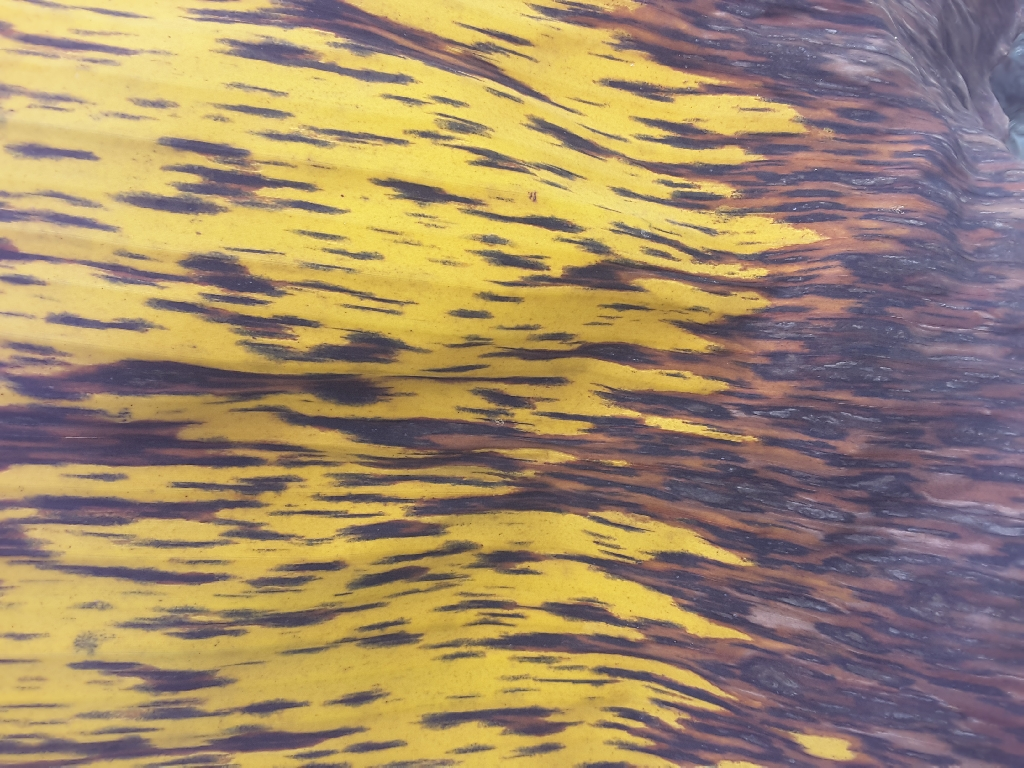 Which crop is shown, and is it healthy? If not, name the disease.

banana, black sigatoka
